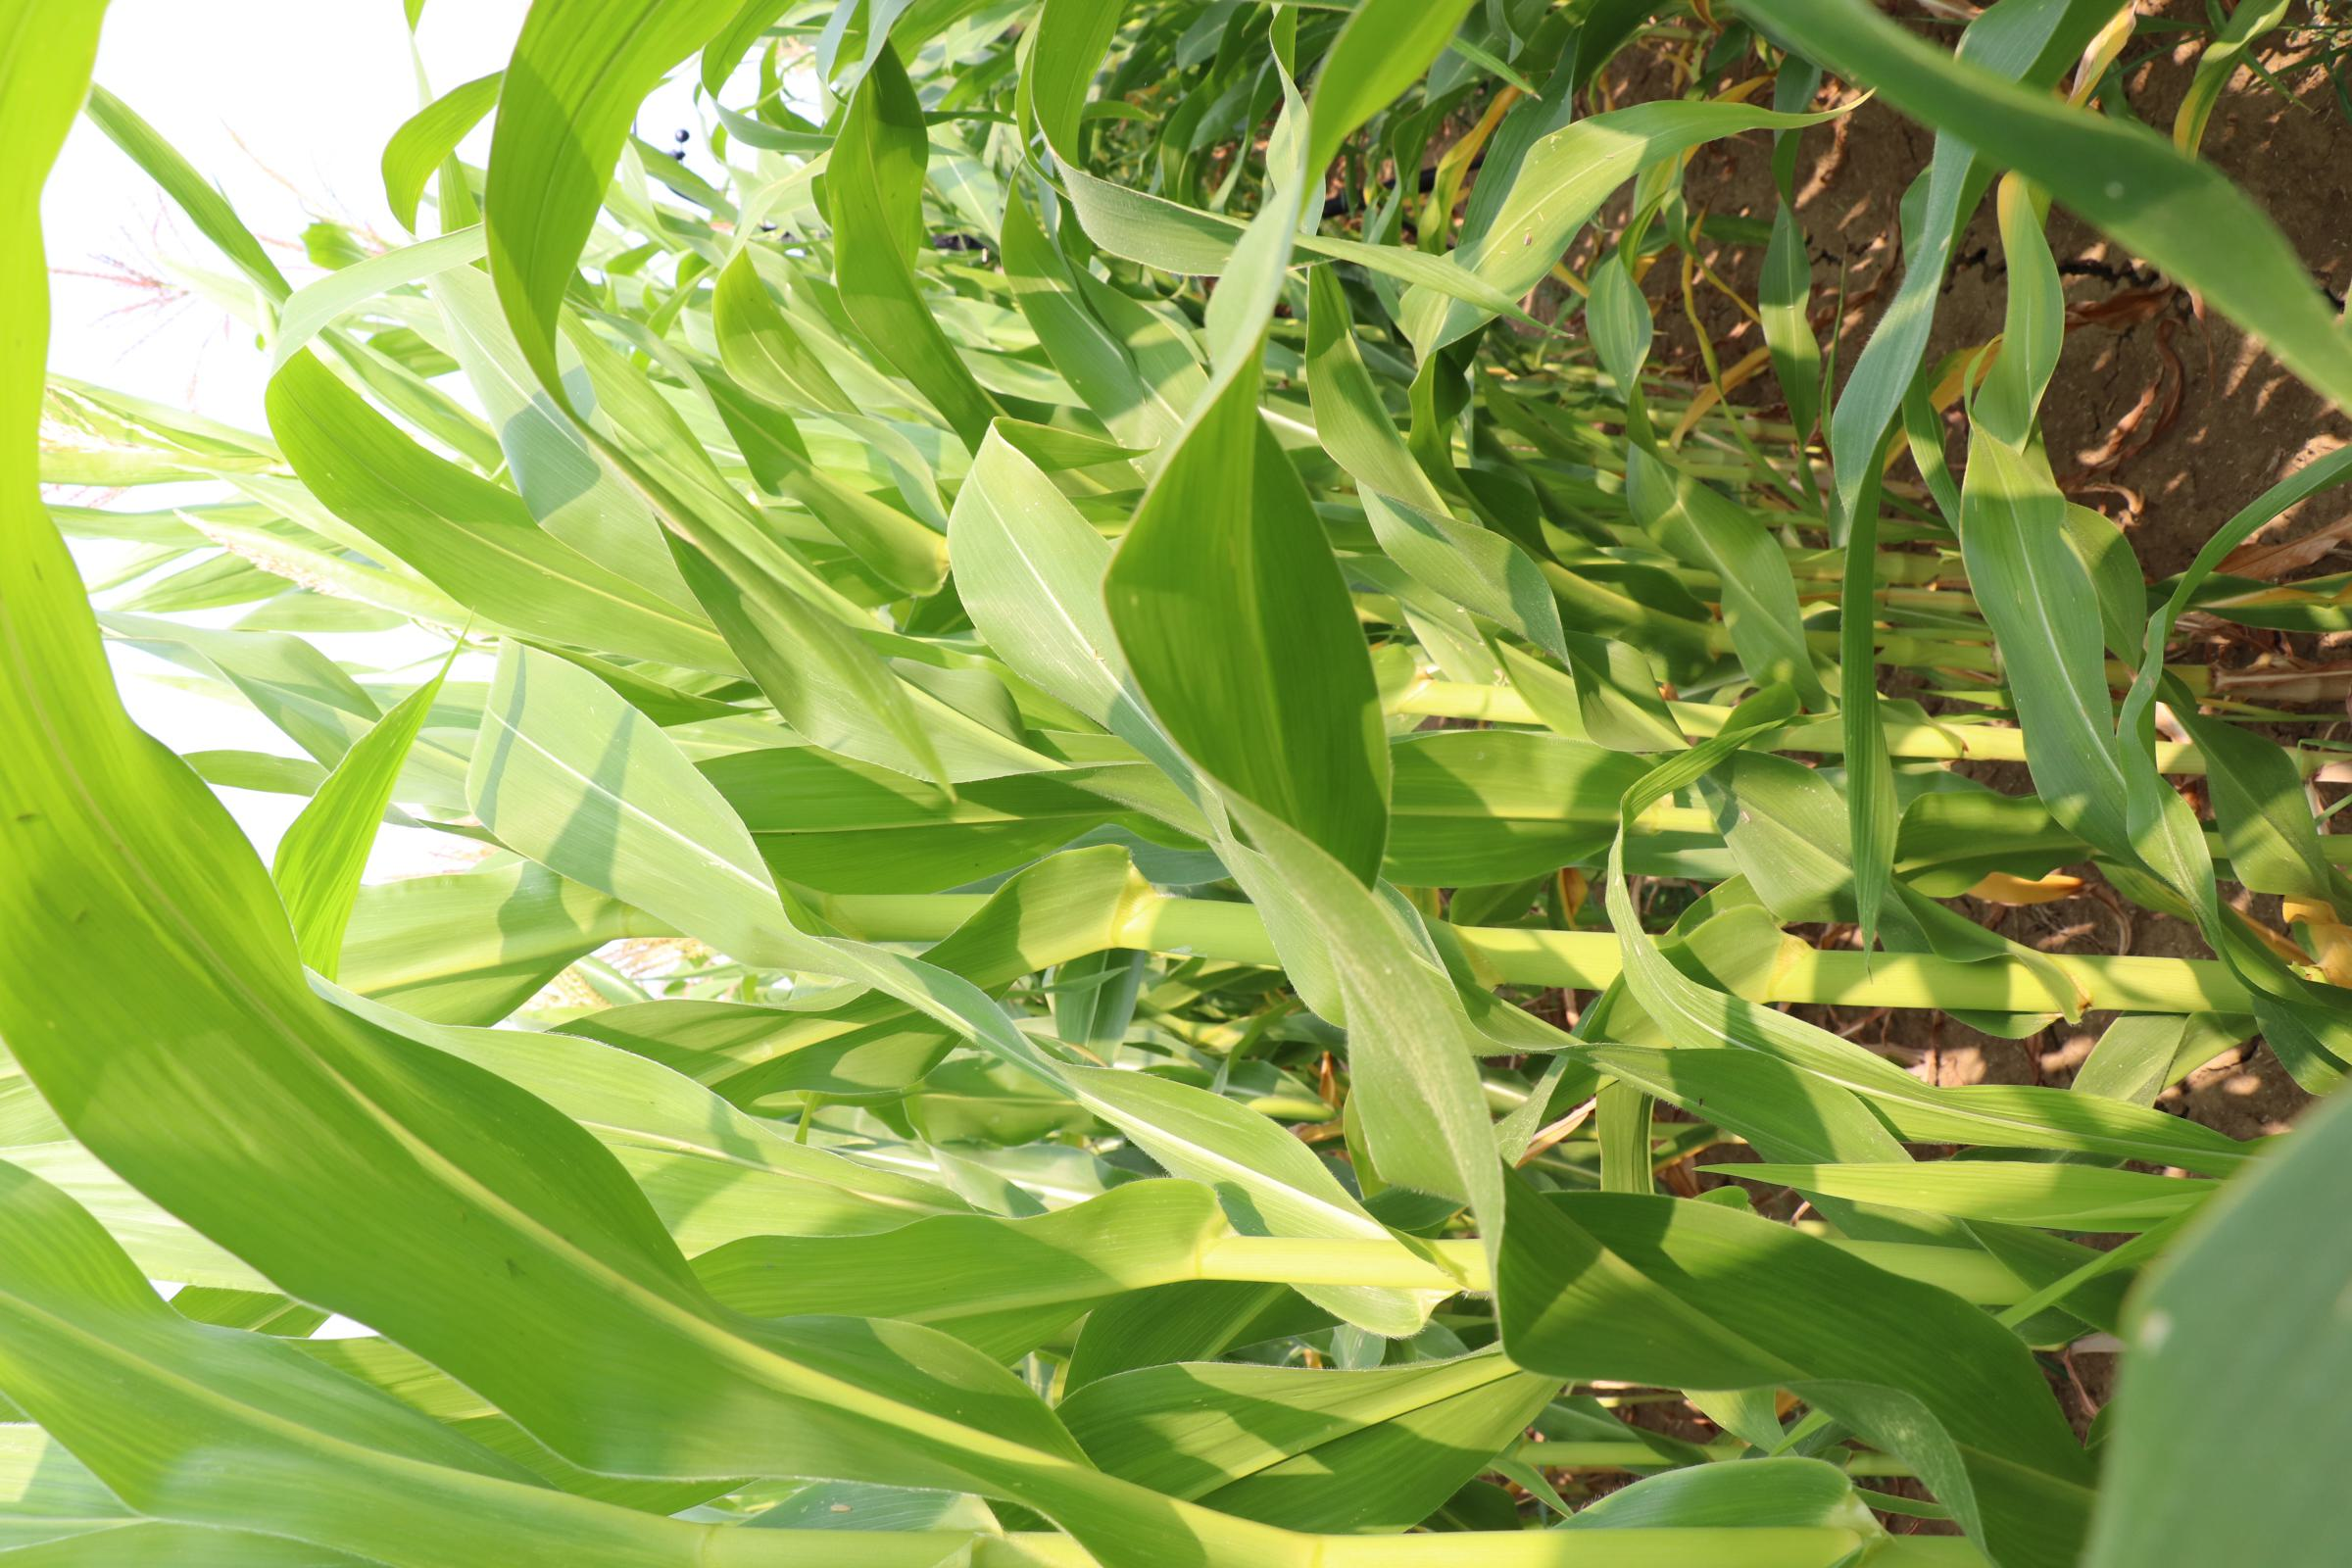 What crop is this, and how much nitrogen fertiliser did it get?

maize, no added nitrogen
